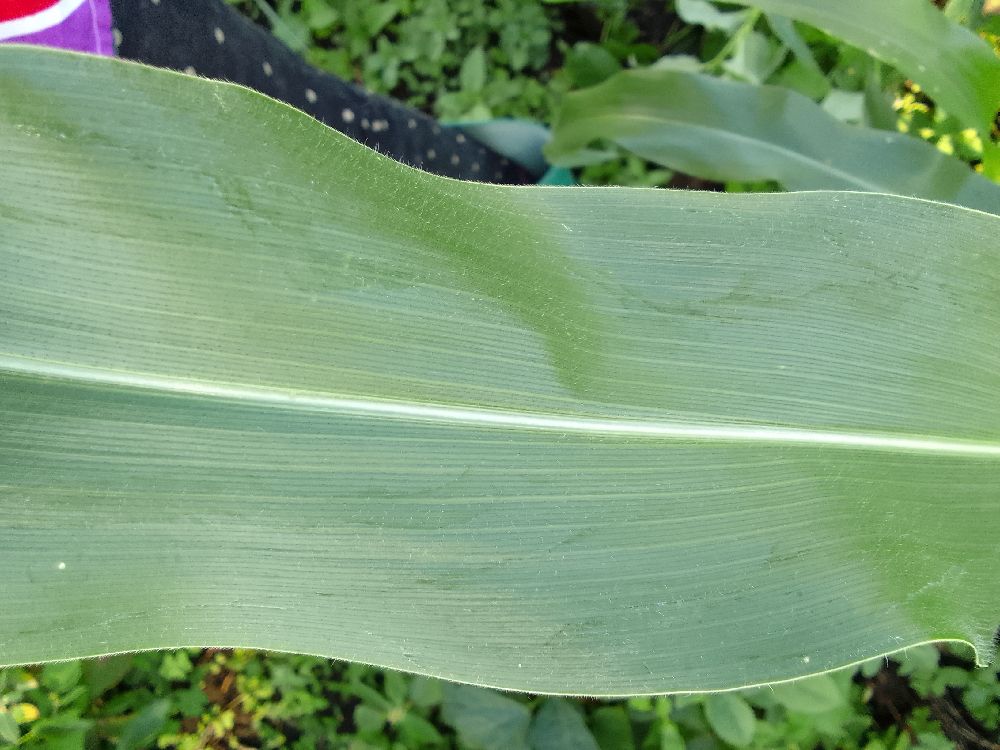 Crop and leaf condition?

maize, healthy
